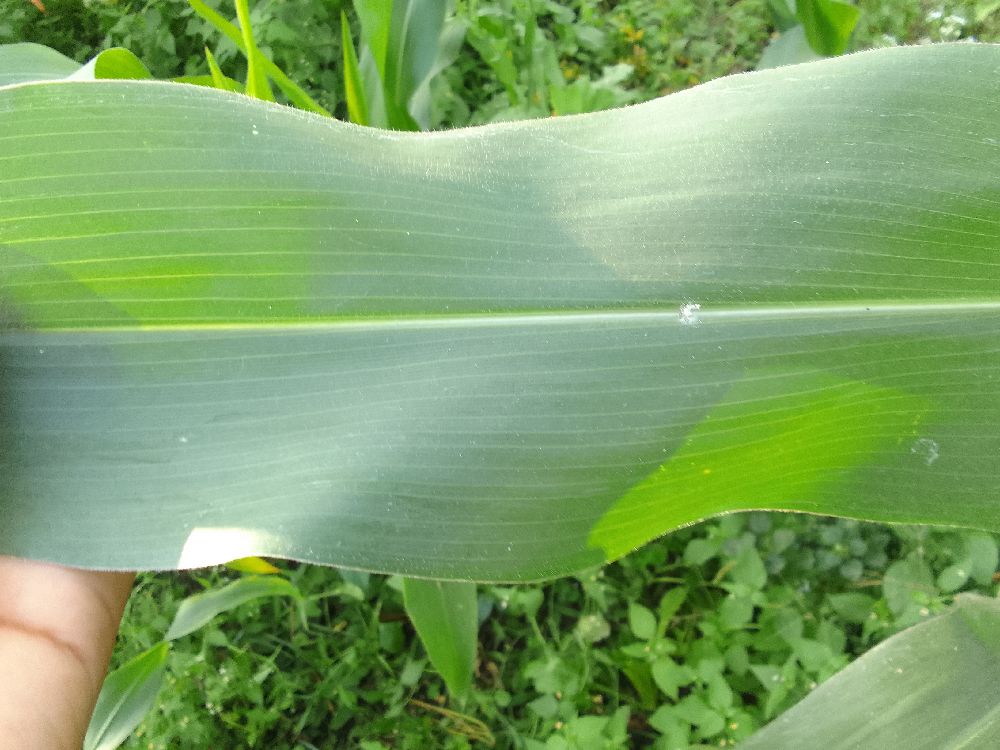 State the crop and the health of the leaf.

maize, healthy
